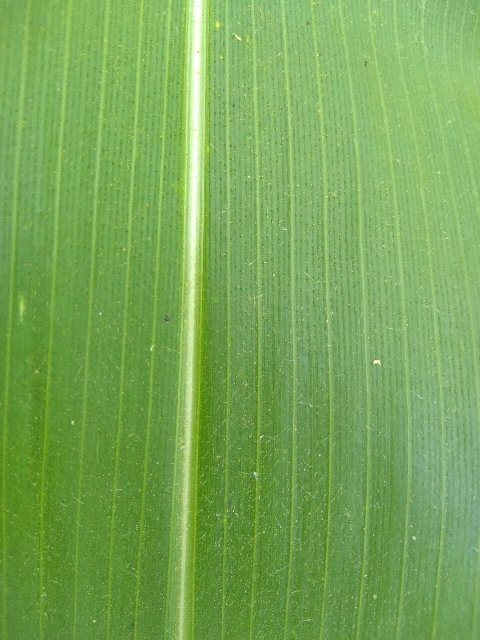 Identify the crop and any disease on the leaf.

maize, healthy
